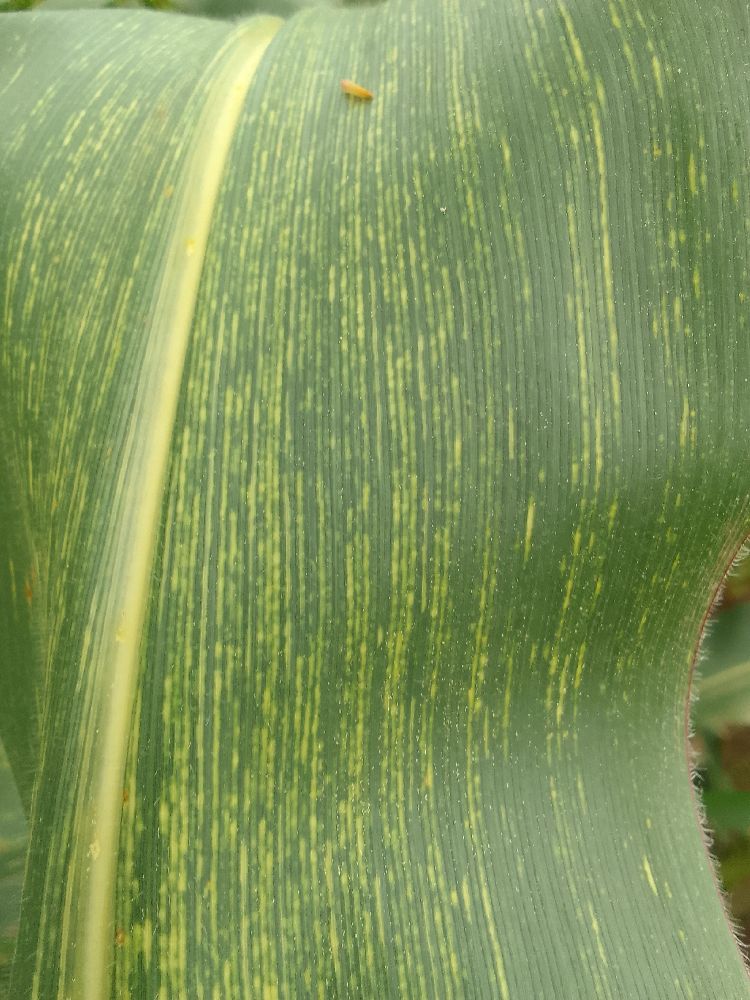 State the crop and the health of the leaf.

maize, maize streak virus
